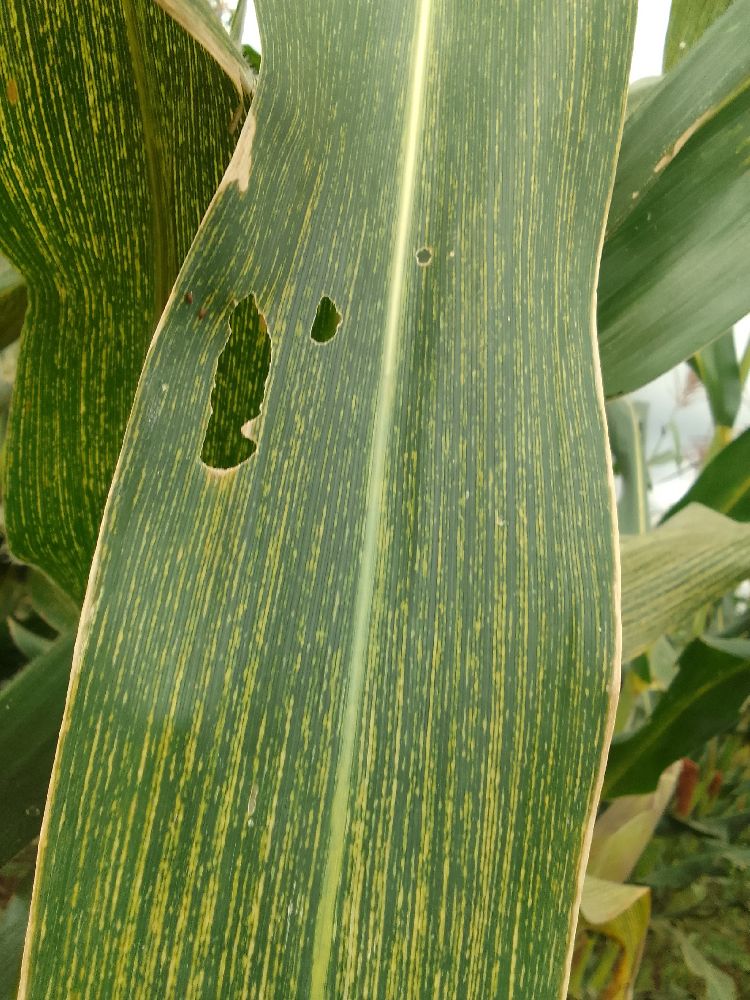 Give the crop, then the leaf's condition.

maize, maize streak virus
